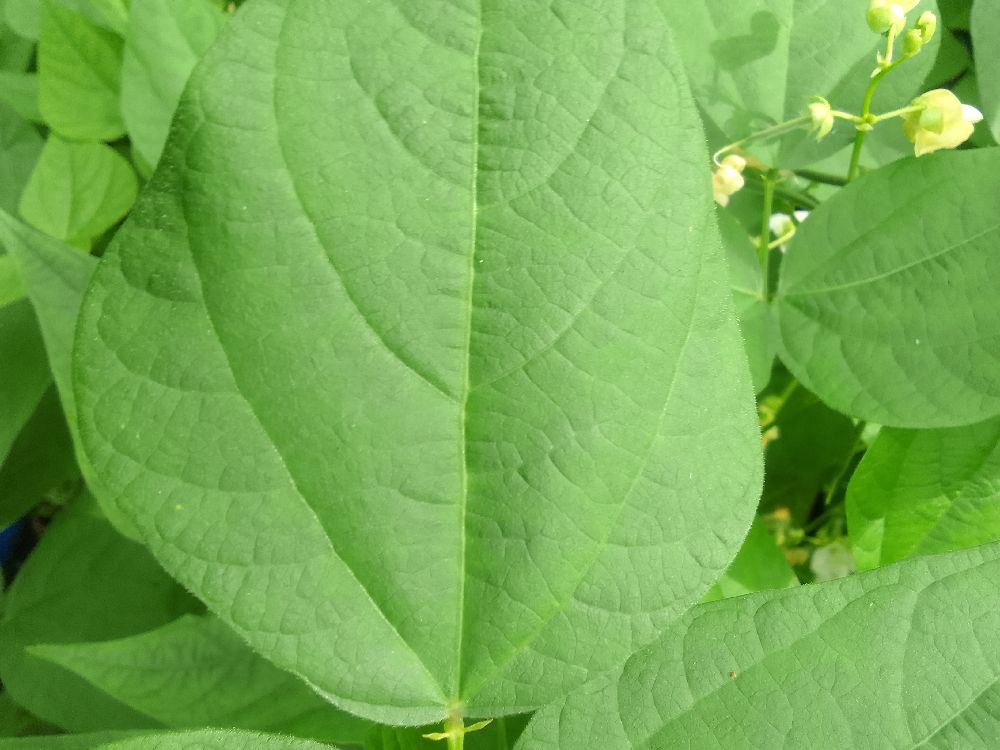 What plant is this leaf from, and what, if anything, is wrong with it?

common bean, healthy
